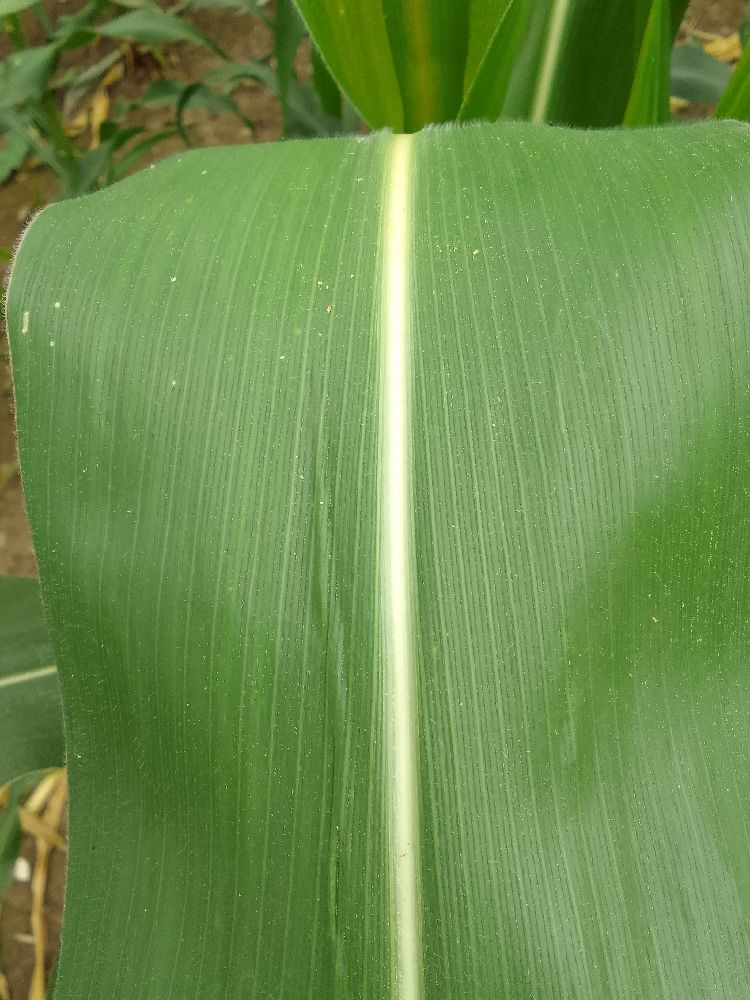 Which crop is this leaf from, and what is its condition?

maize, healthy
